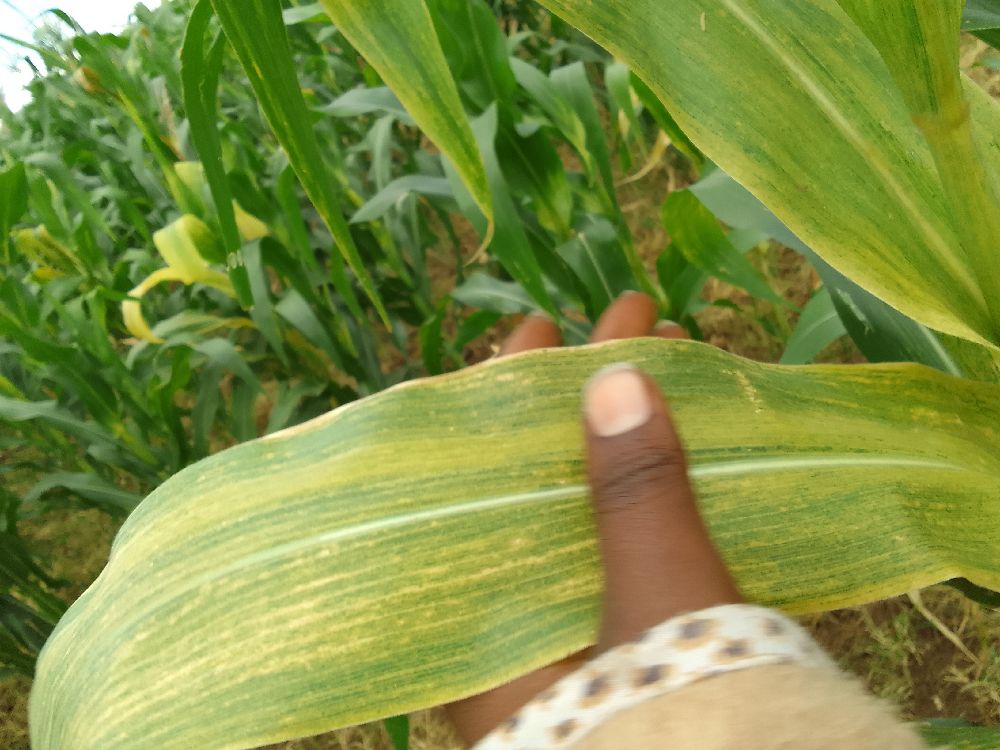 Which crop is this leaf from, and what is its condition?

maize, maize lethal necrosis
